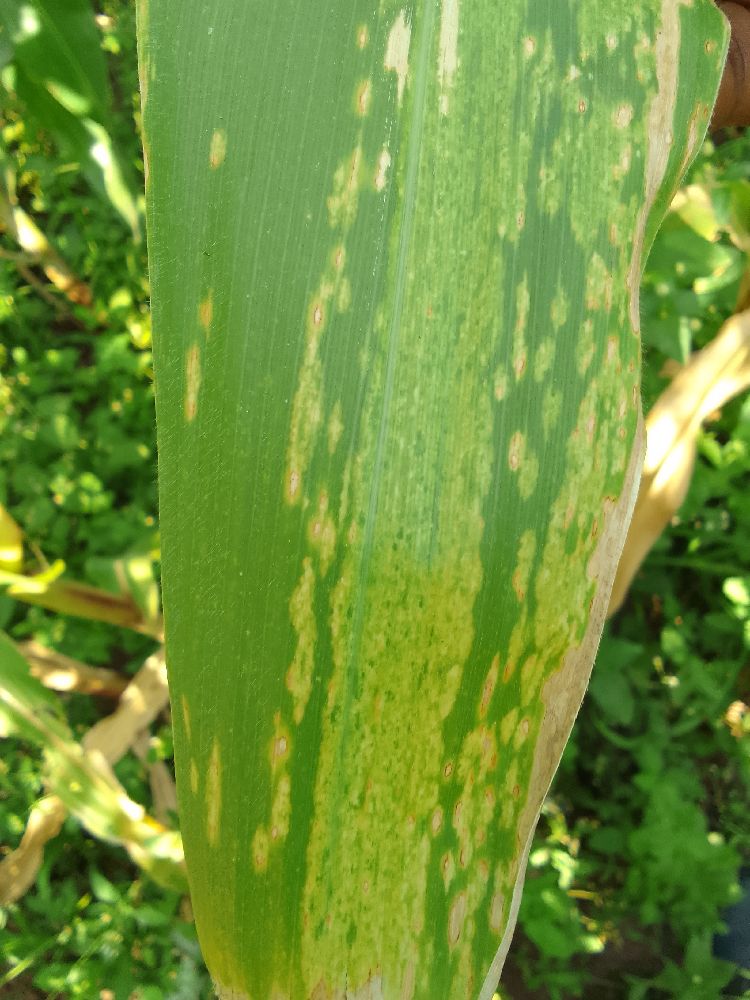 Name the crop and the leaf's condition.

maize, maize lethal necrosis
